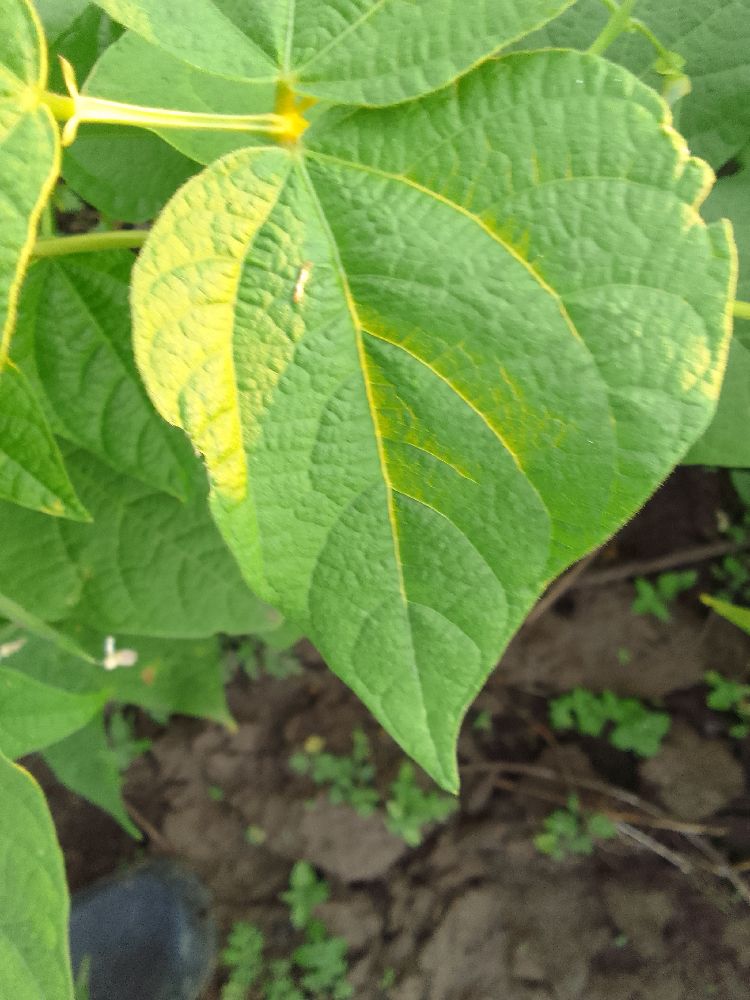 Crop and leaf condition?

common bean, healthy
